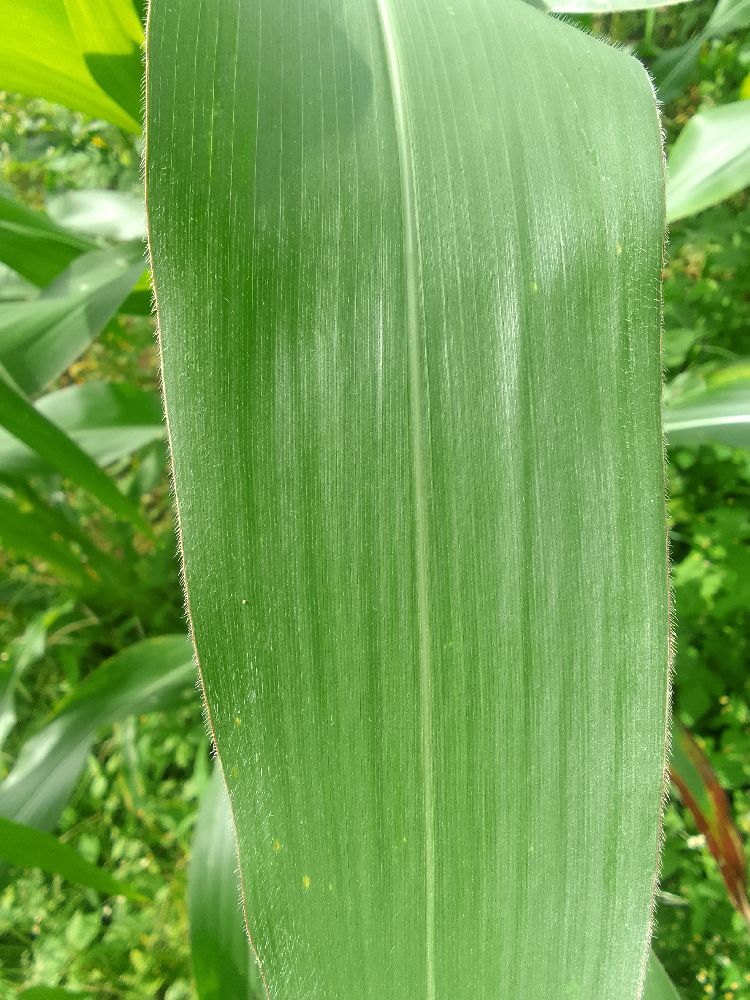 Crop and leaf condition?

maize, healthy
